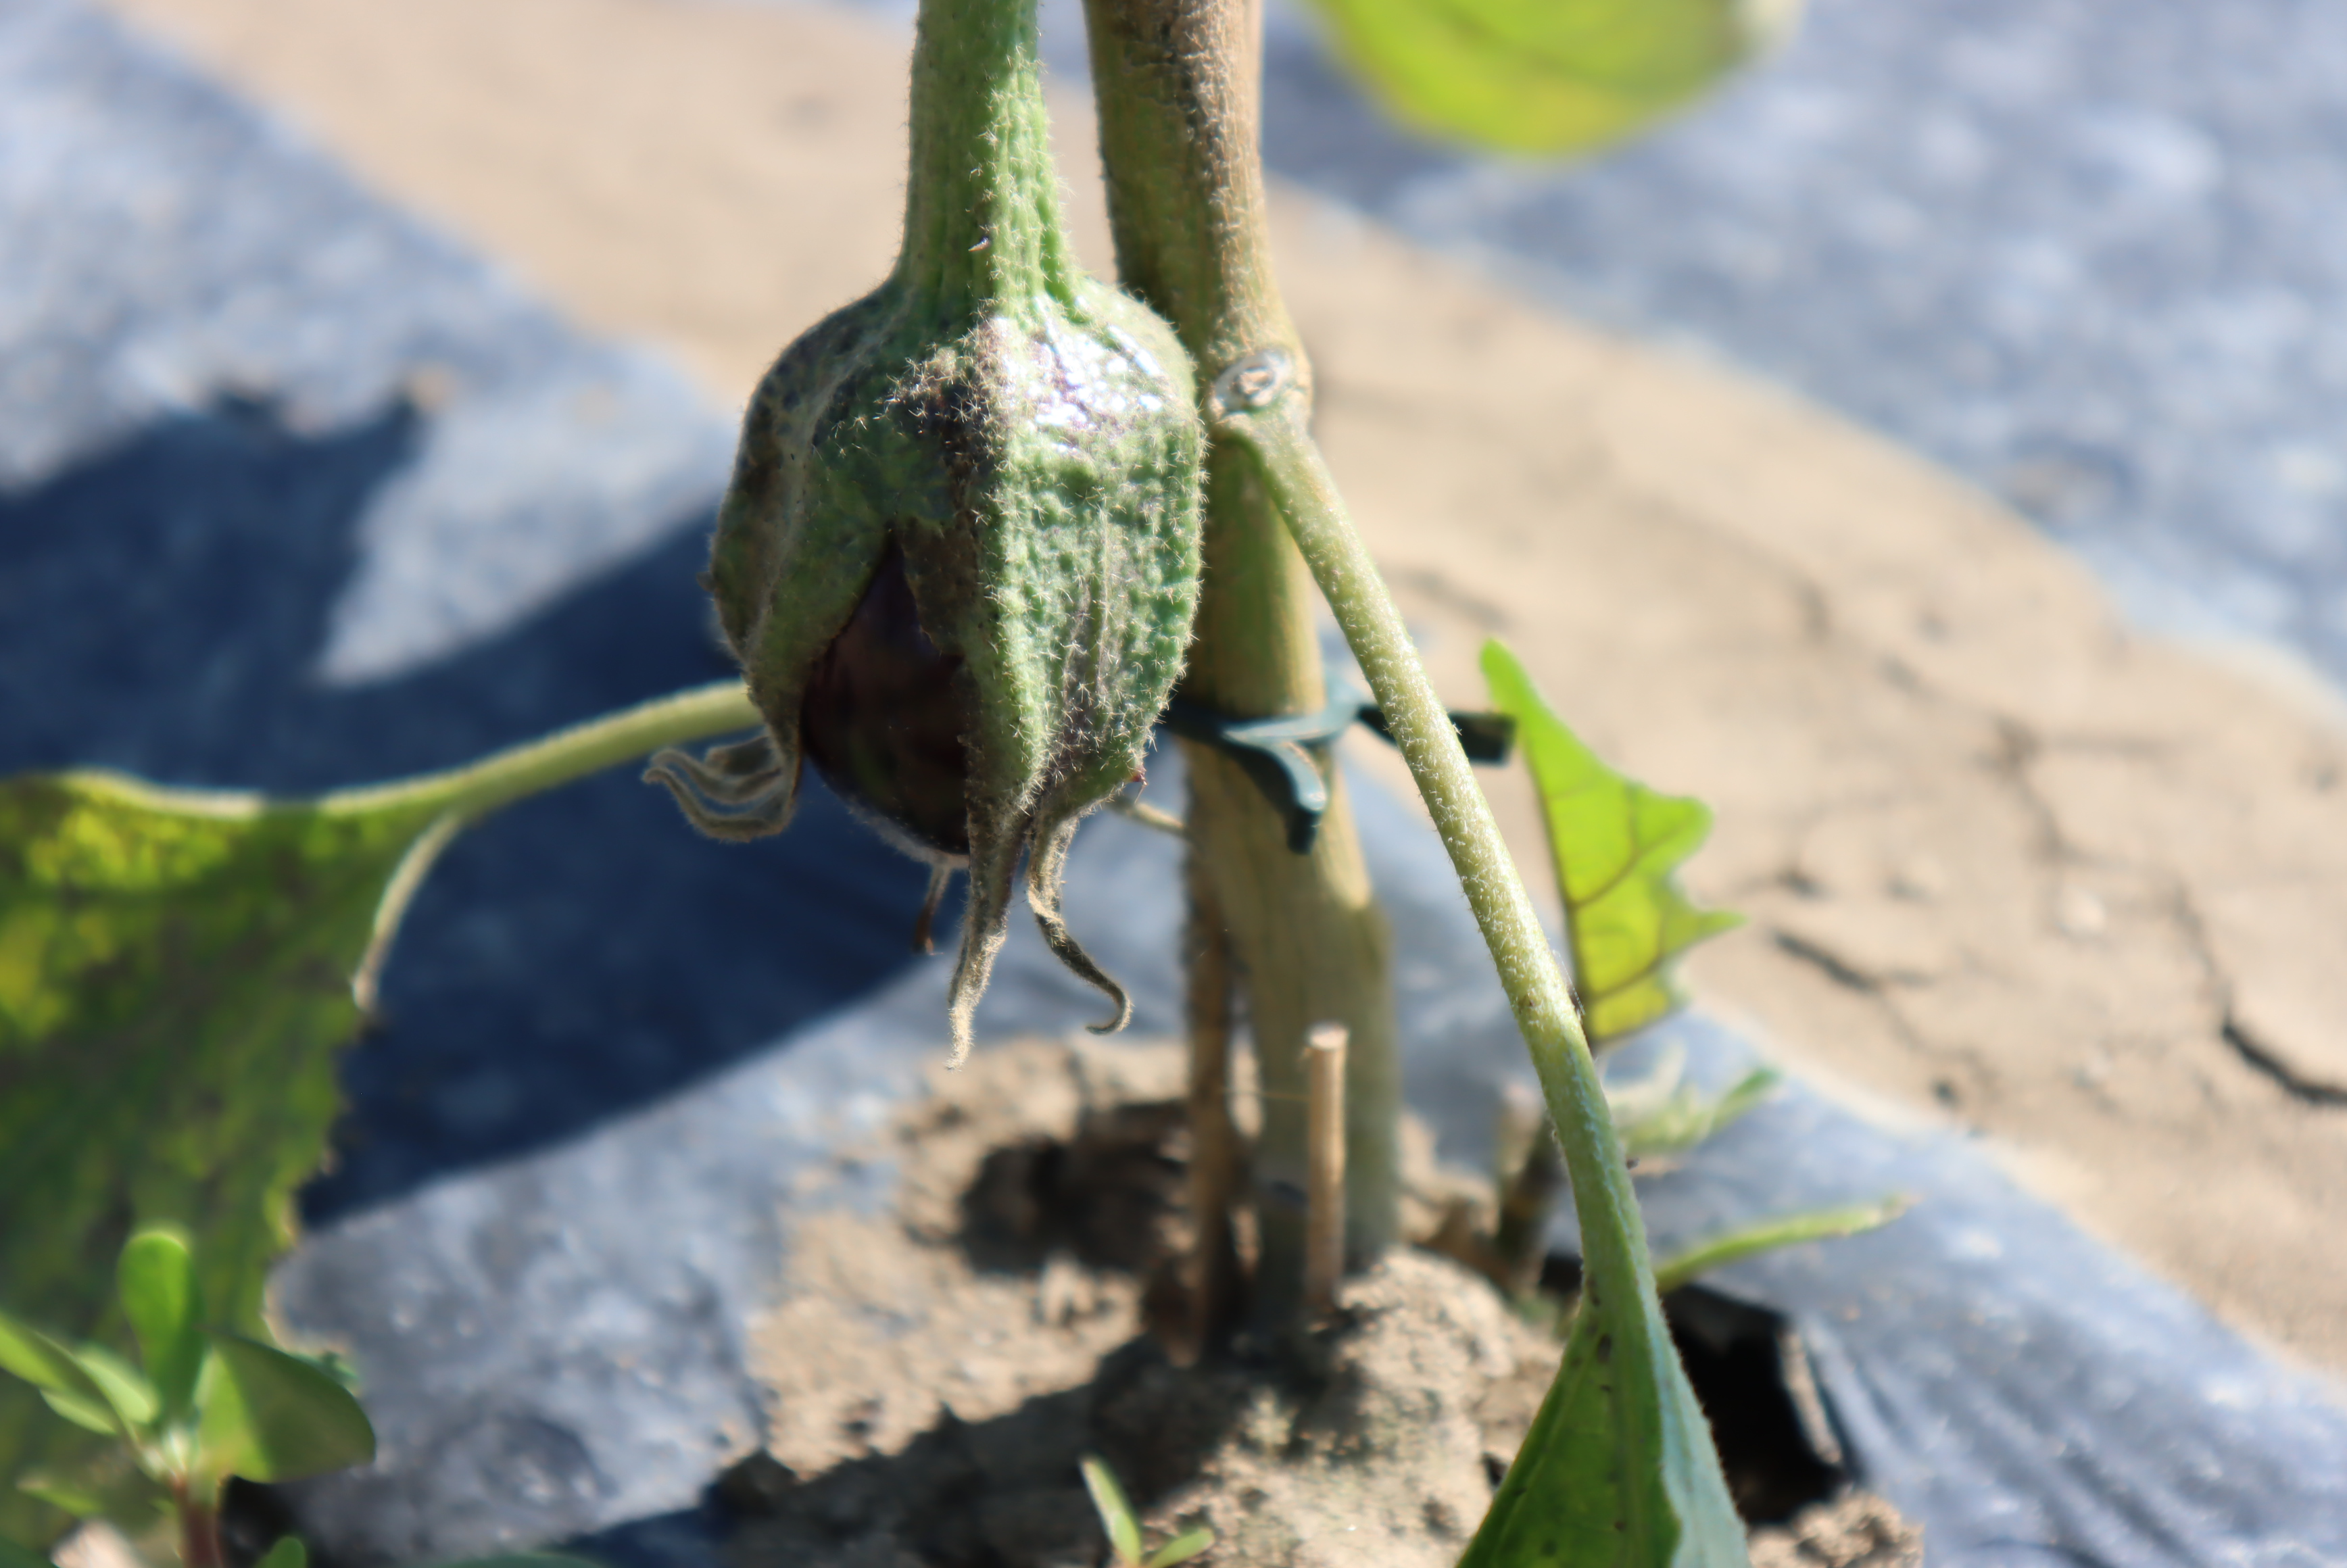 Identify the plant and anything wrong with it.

aubergine, healthy
